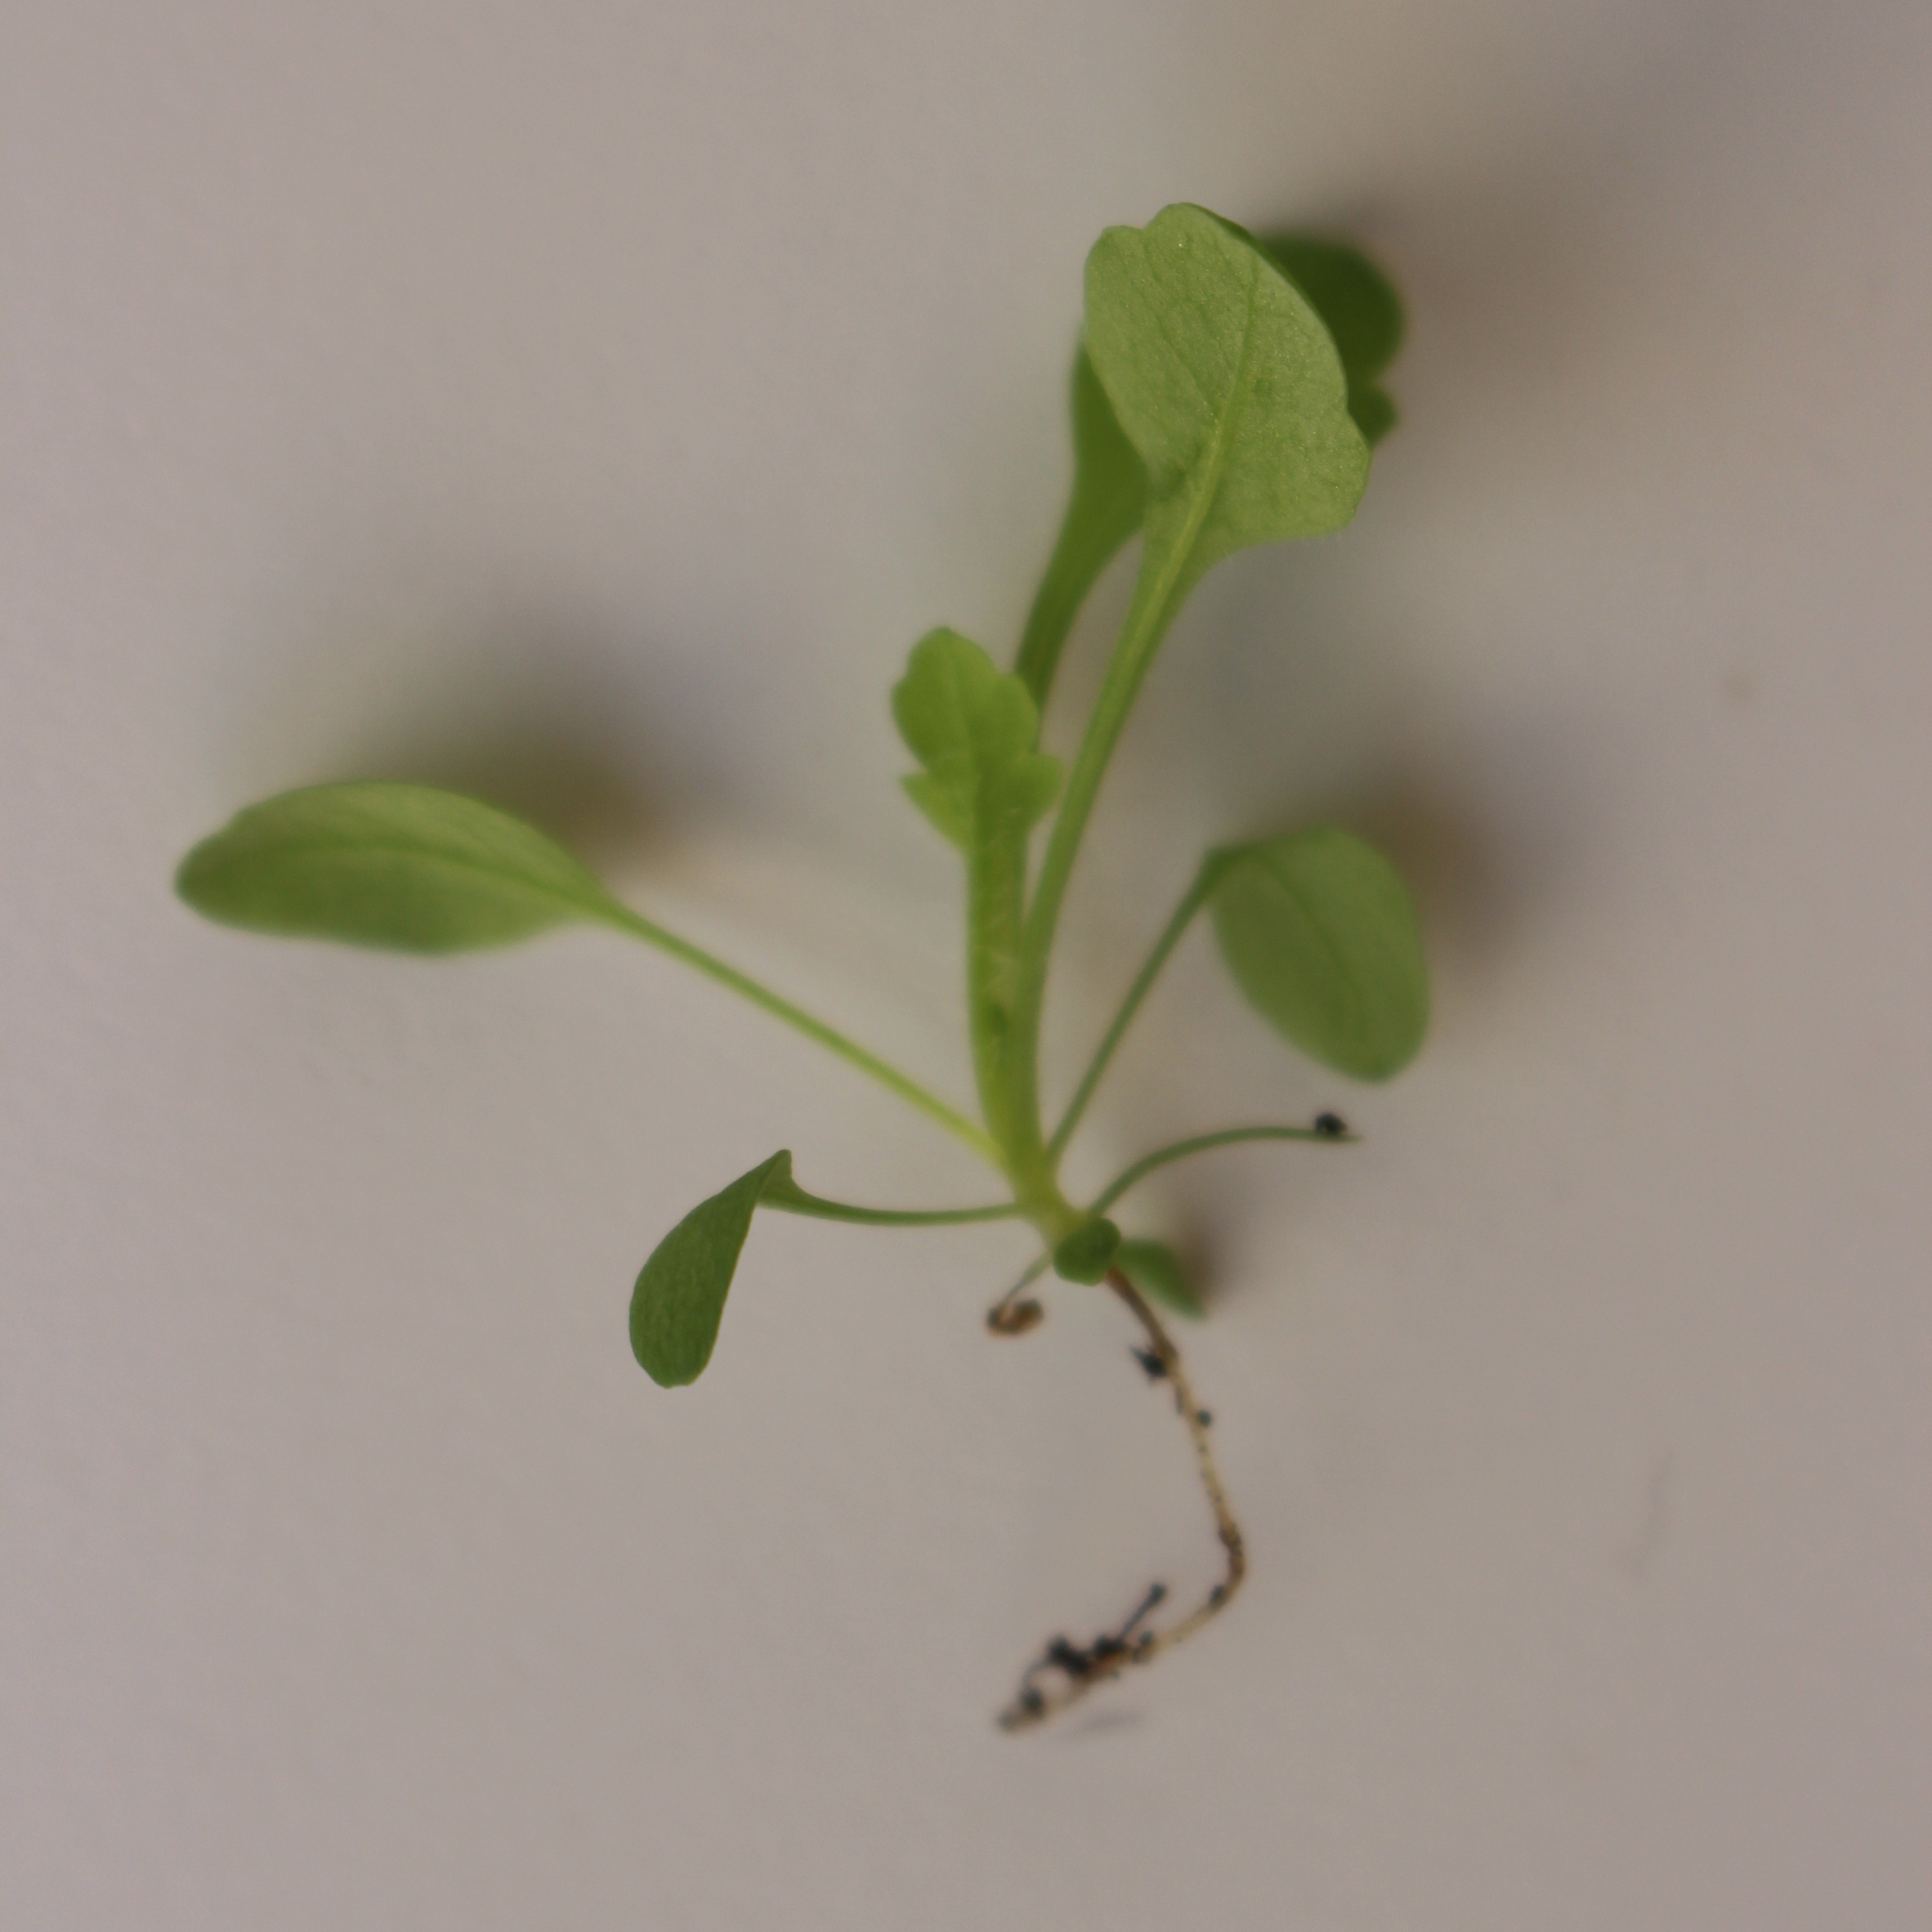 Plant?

Papaver rhoeas
